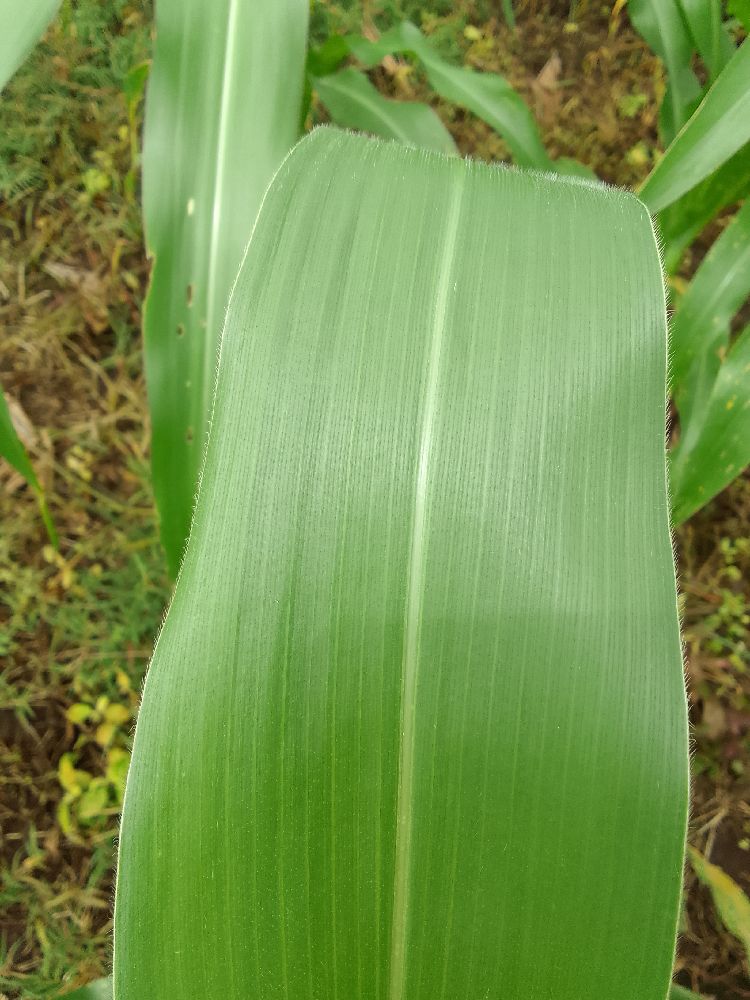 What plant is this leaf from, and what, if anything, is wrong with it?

maize, healthy
